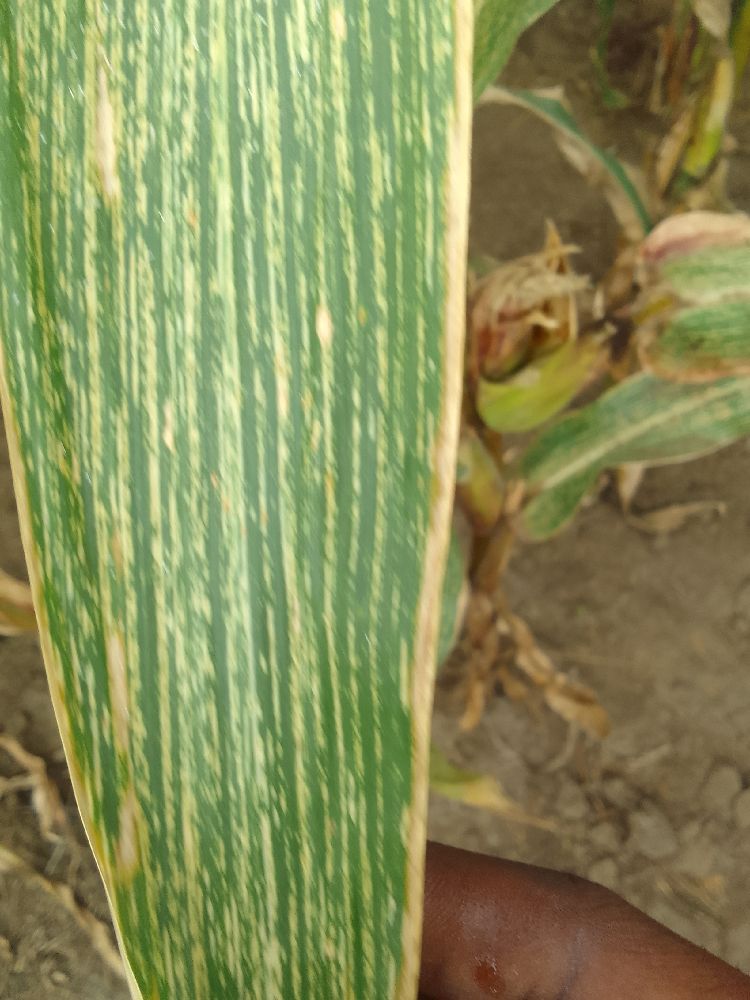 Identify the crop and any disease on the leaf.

maize, maize streak virus
